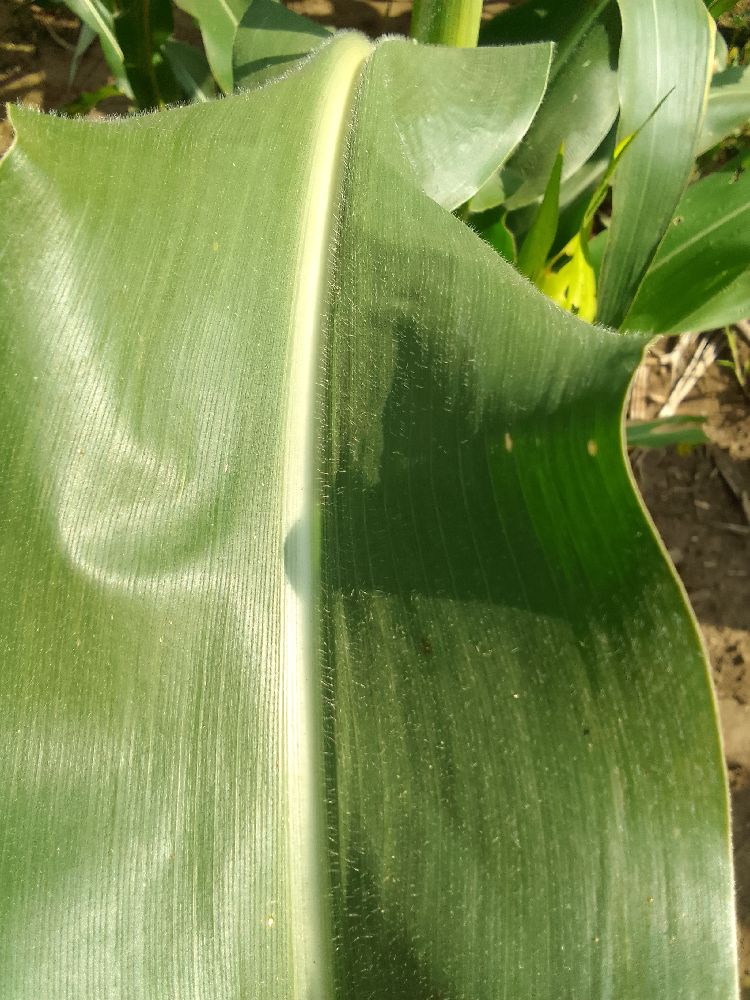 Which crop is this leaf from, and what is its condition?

maize, healthy
